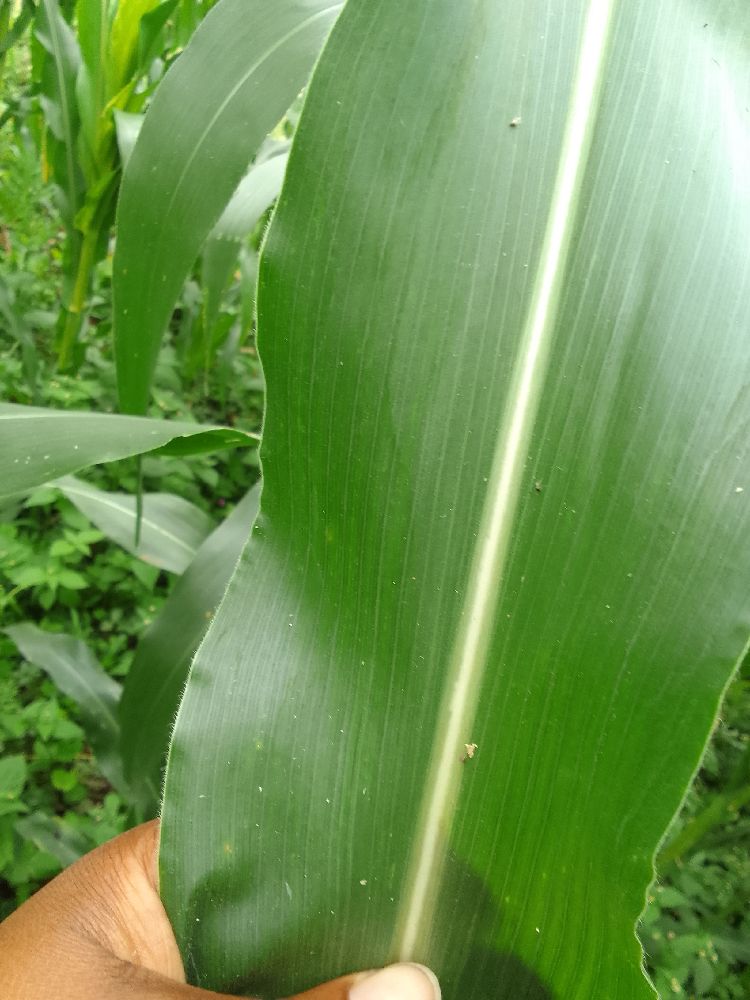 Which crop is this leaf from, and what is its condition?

maize, healthy
